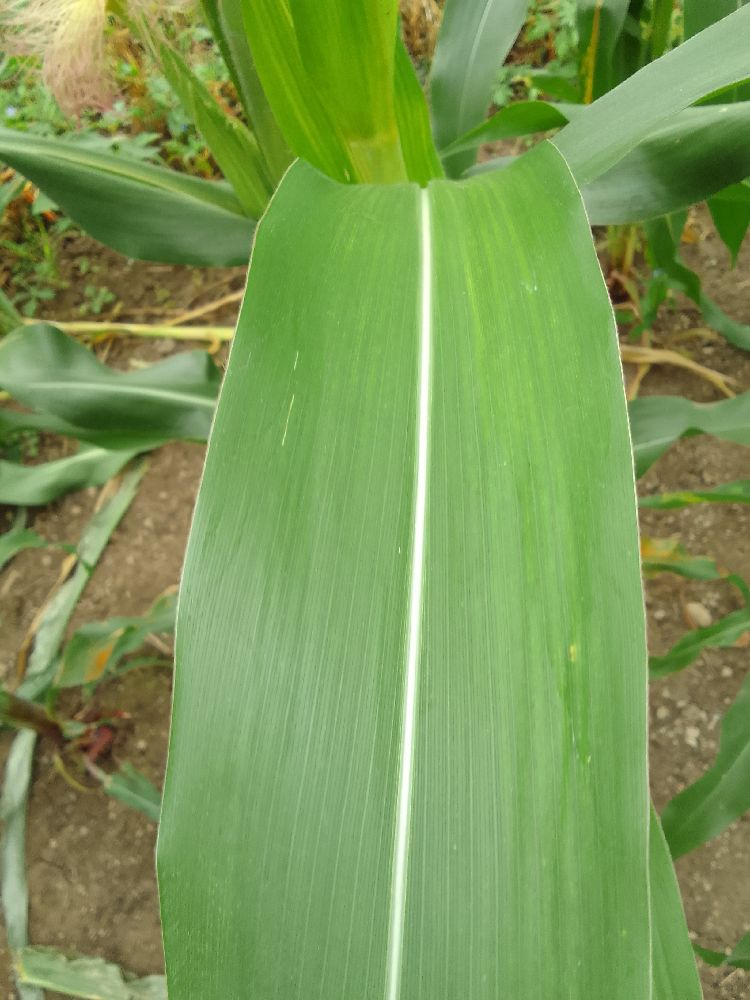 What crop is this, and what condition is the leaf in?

maize, healthy
